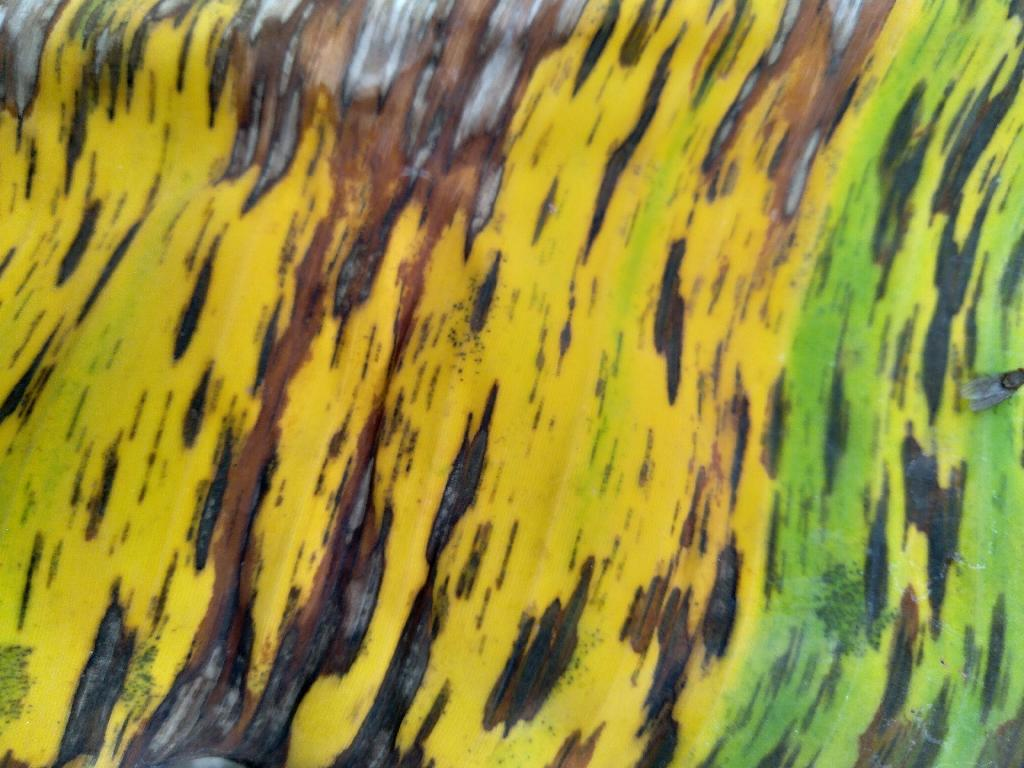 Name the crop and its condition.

banana, black sigatoka
